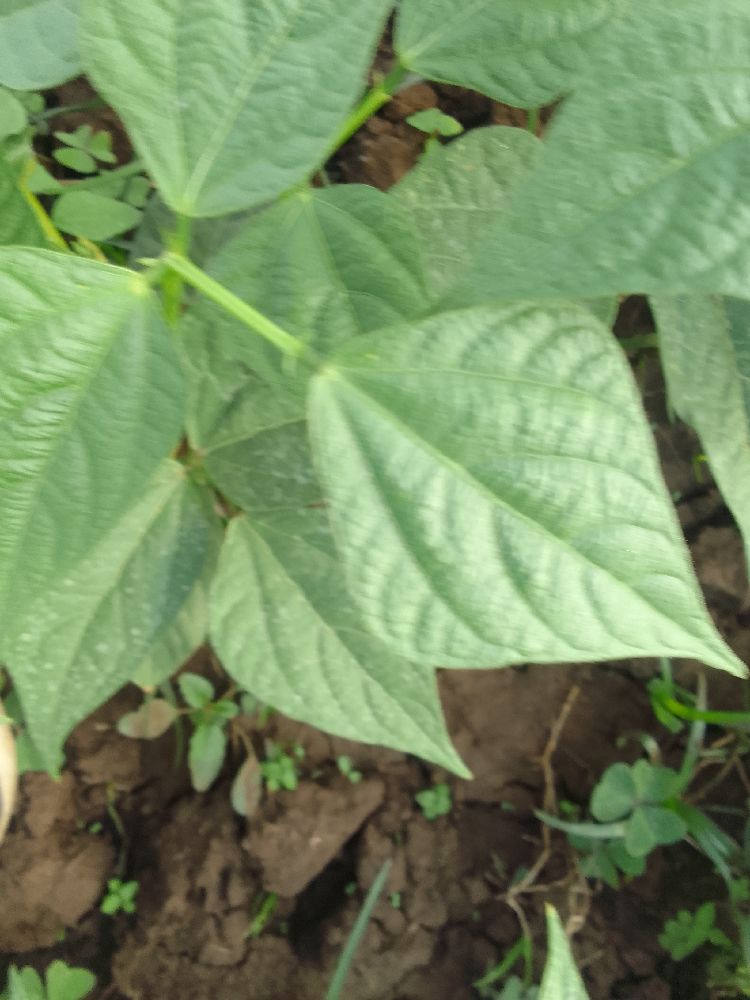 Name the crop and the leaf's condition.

common bean, healthy
